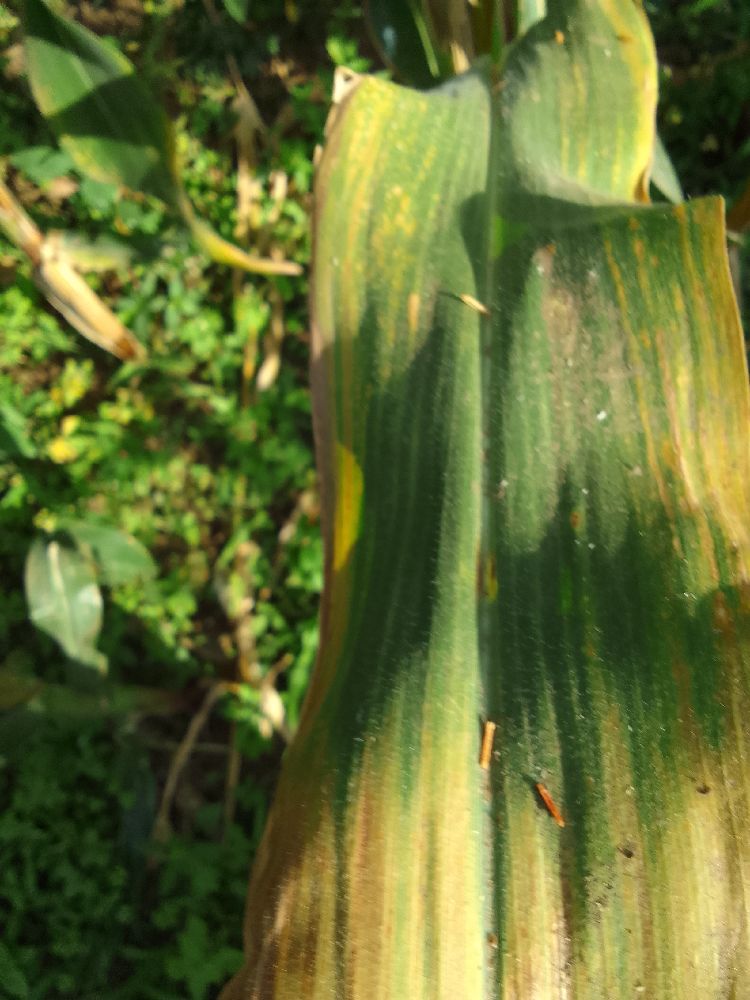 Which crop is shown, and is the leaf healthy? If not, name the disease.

maize, maize lethal necrosis
